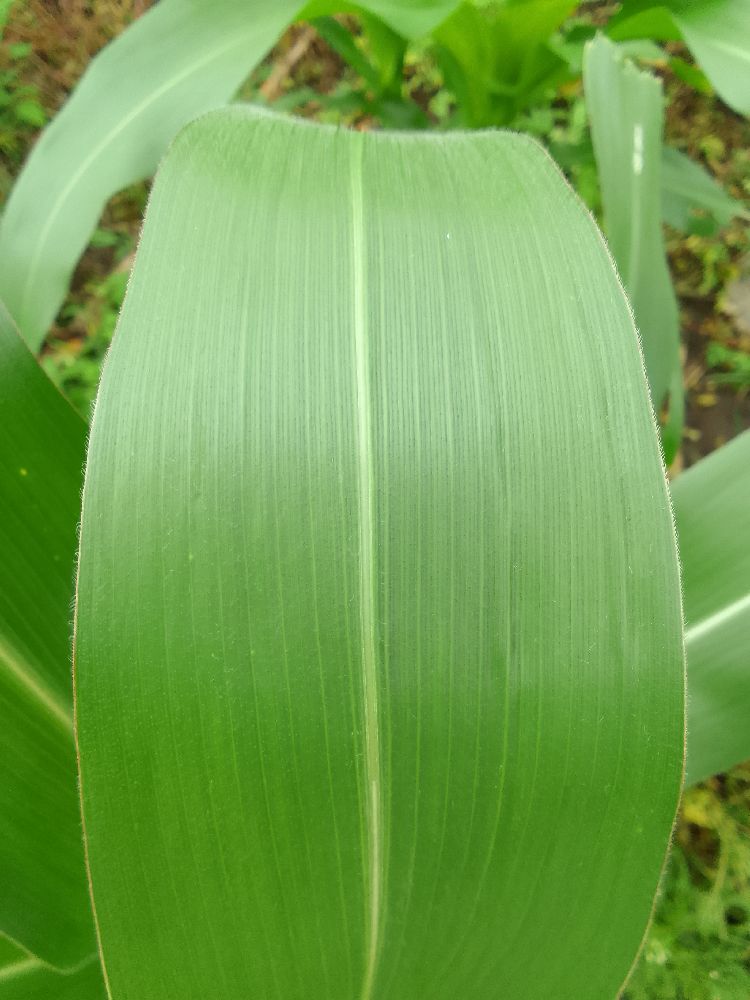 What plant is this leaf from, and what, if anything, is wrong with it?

maize, healthy
